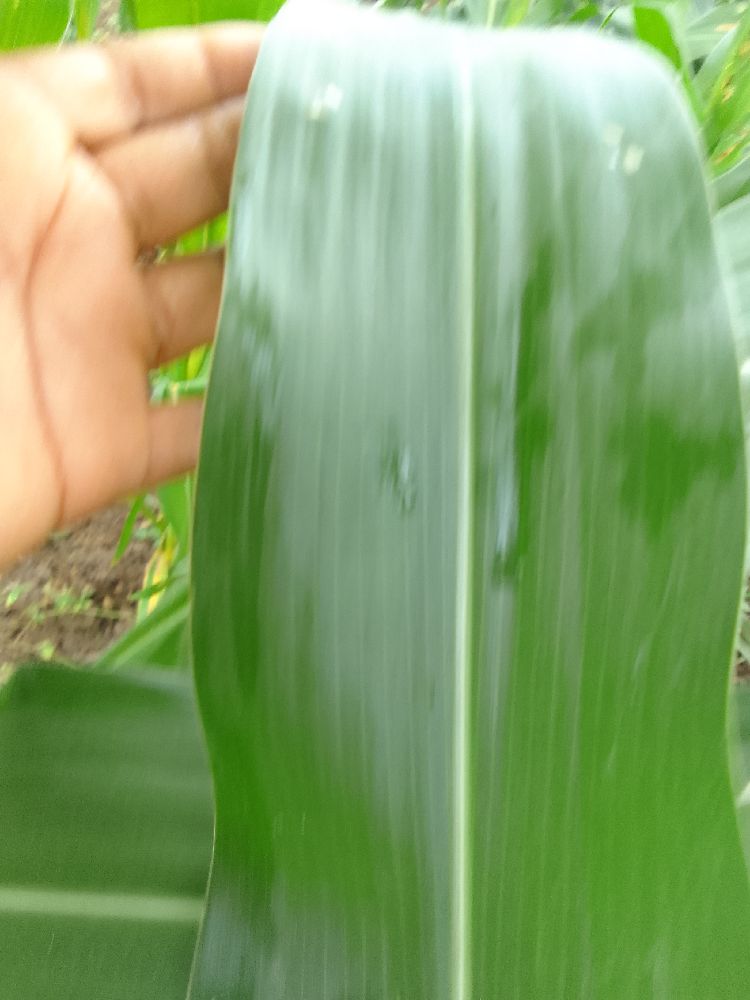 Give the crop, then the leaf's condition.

maize, healthy
